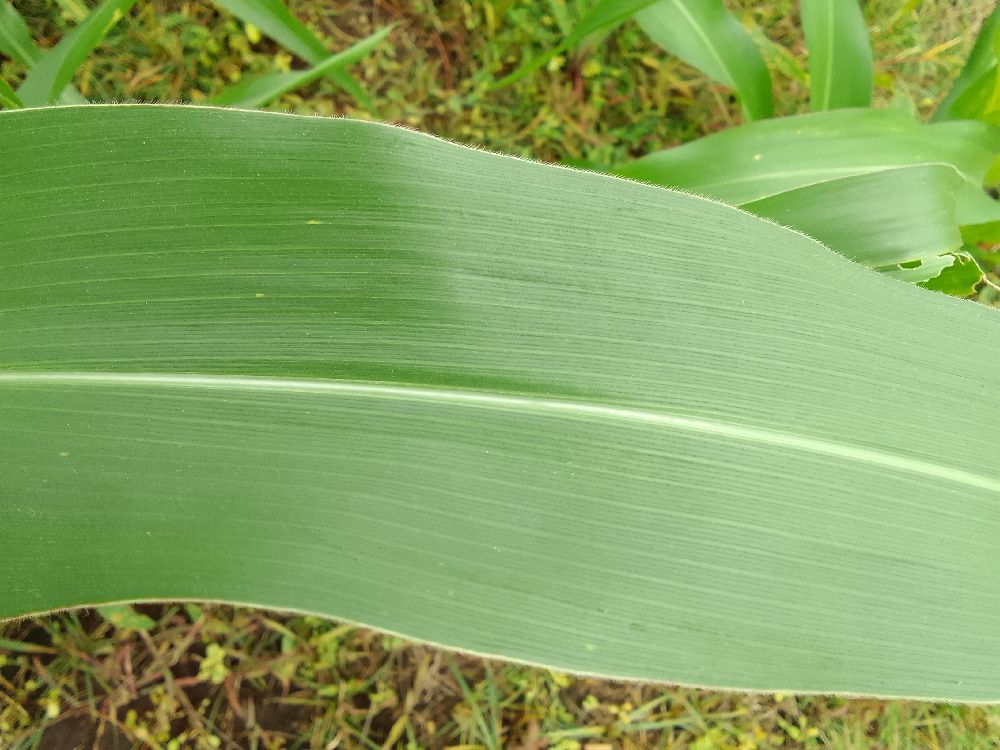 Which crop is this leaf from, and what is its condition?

maize, healthy
